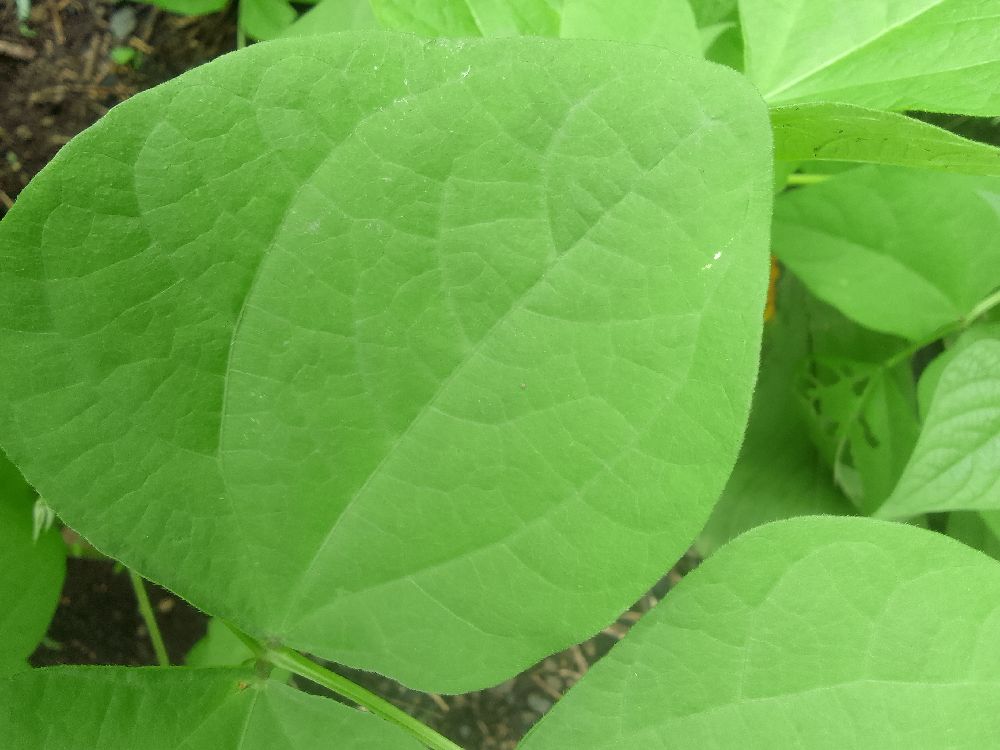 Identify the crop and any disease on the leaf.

common bean, healthy
